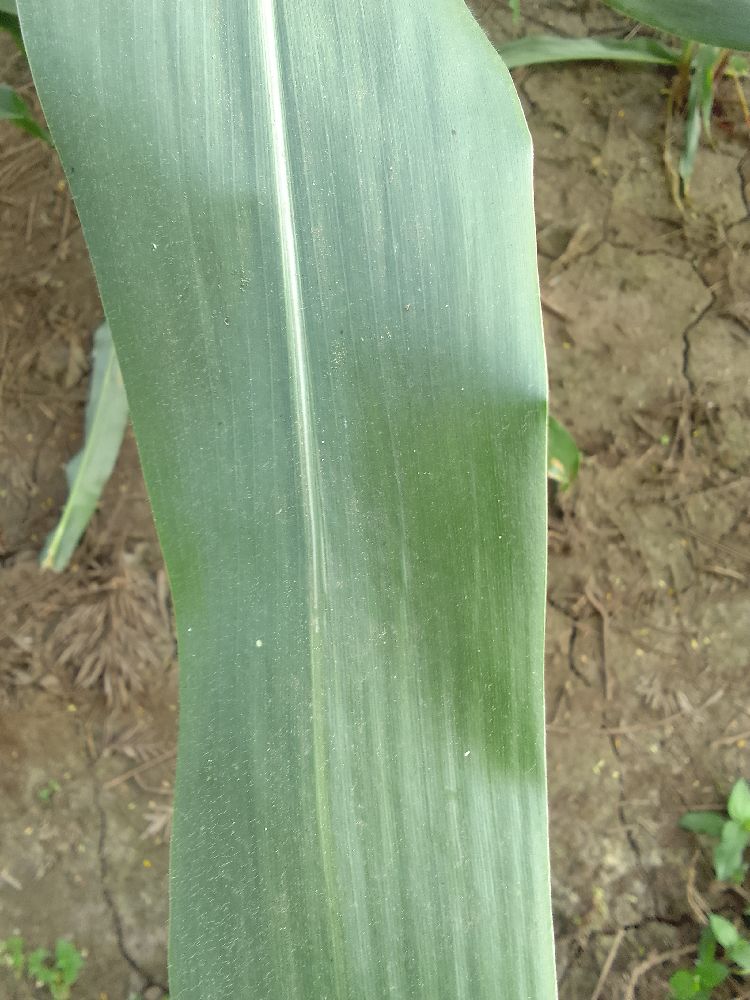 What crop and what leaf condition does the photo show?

maize, healthy
